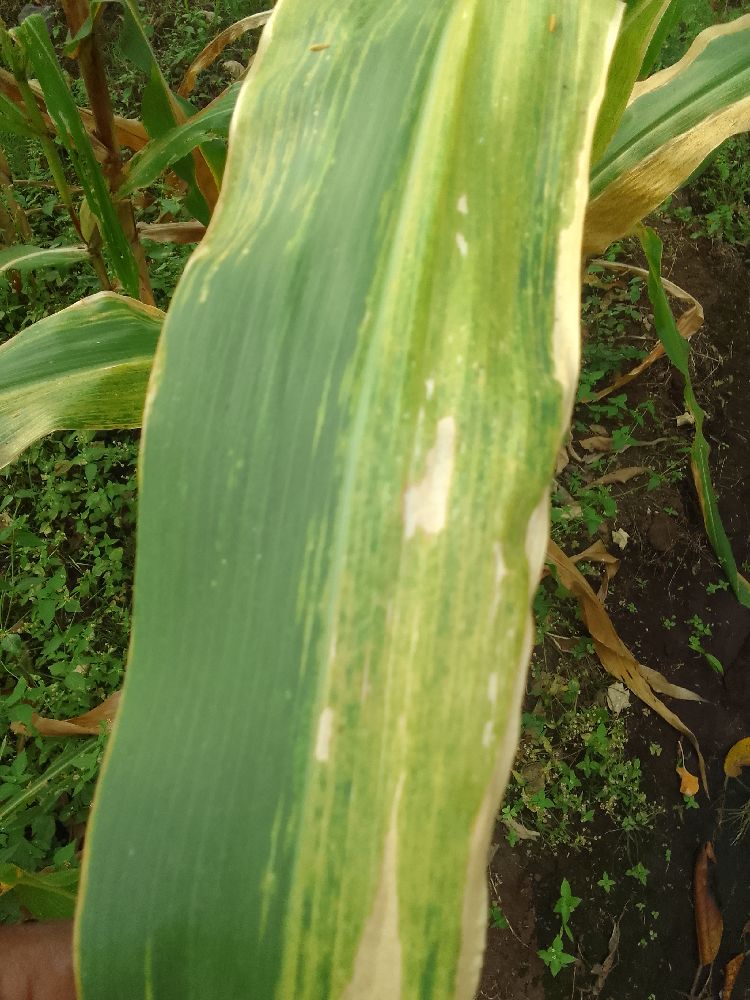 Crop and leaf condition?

maize, maize lethal necrosis
